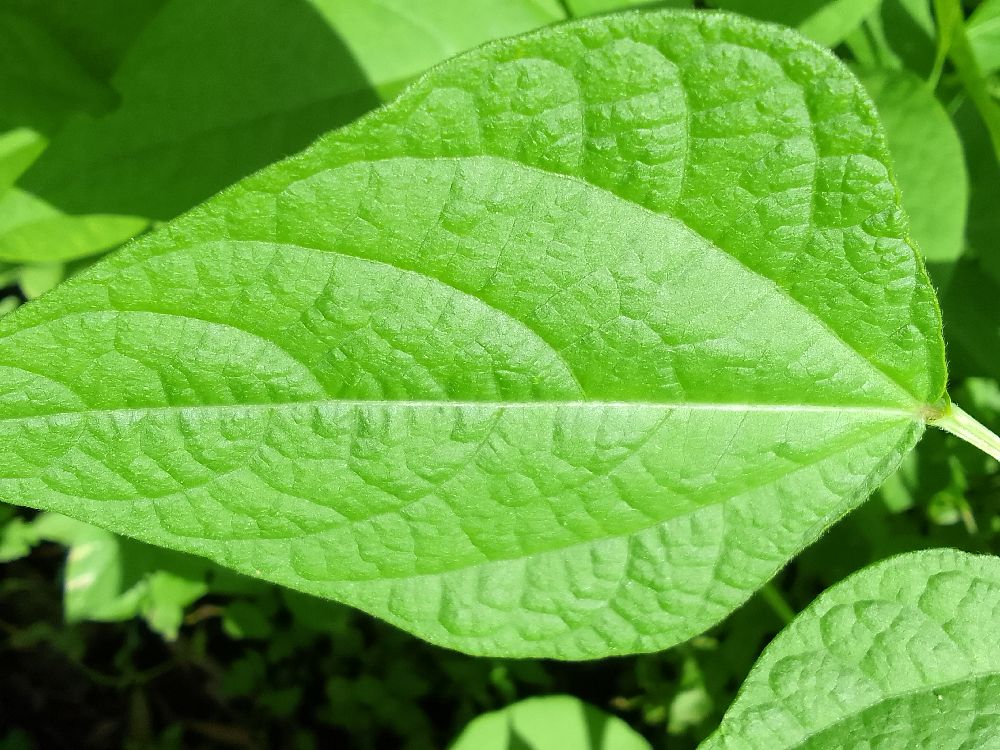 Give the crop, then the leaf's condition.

common bean, healthy
